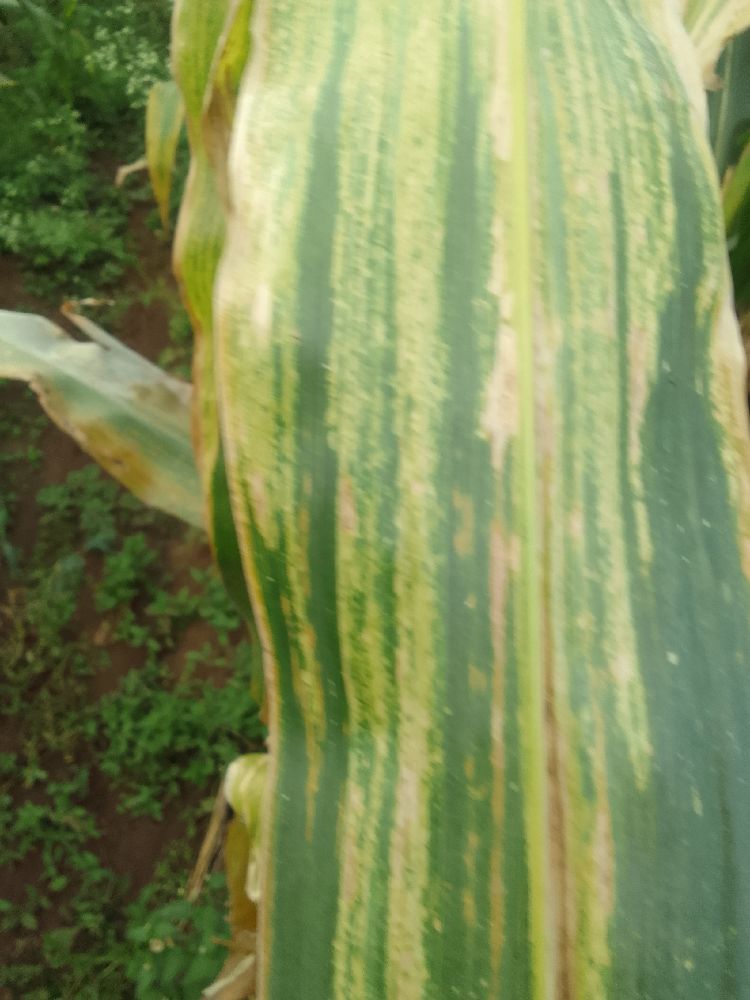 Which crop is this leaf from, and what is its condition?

maize, maize lethal necrosis
